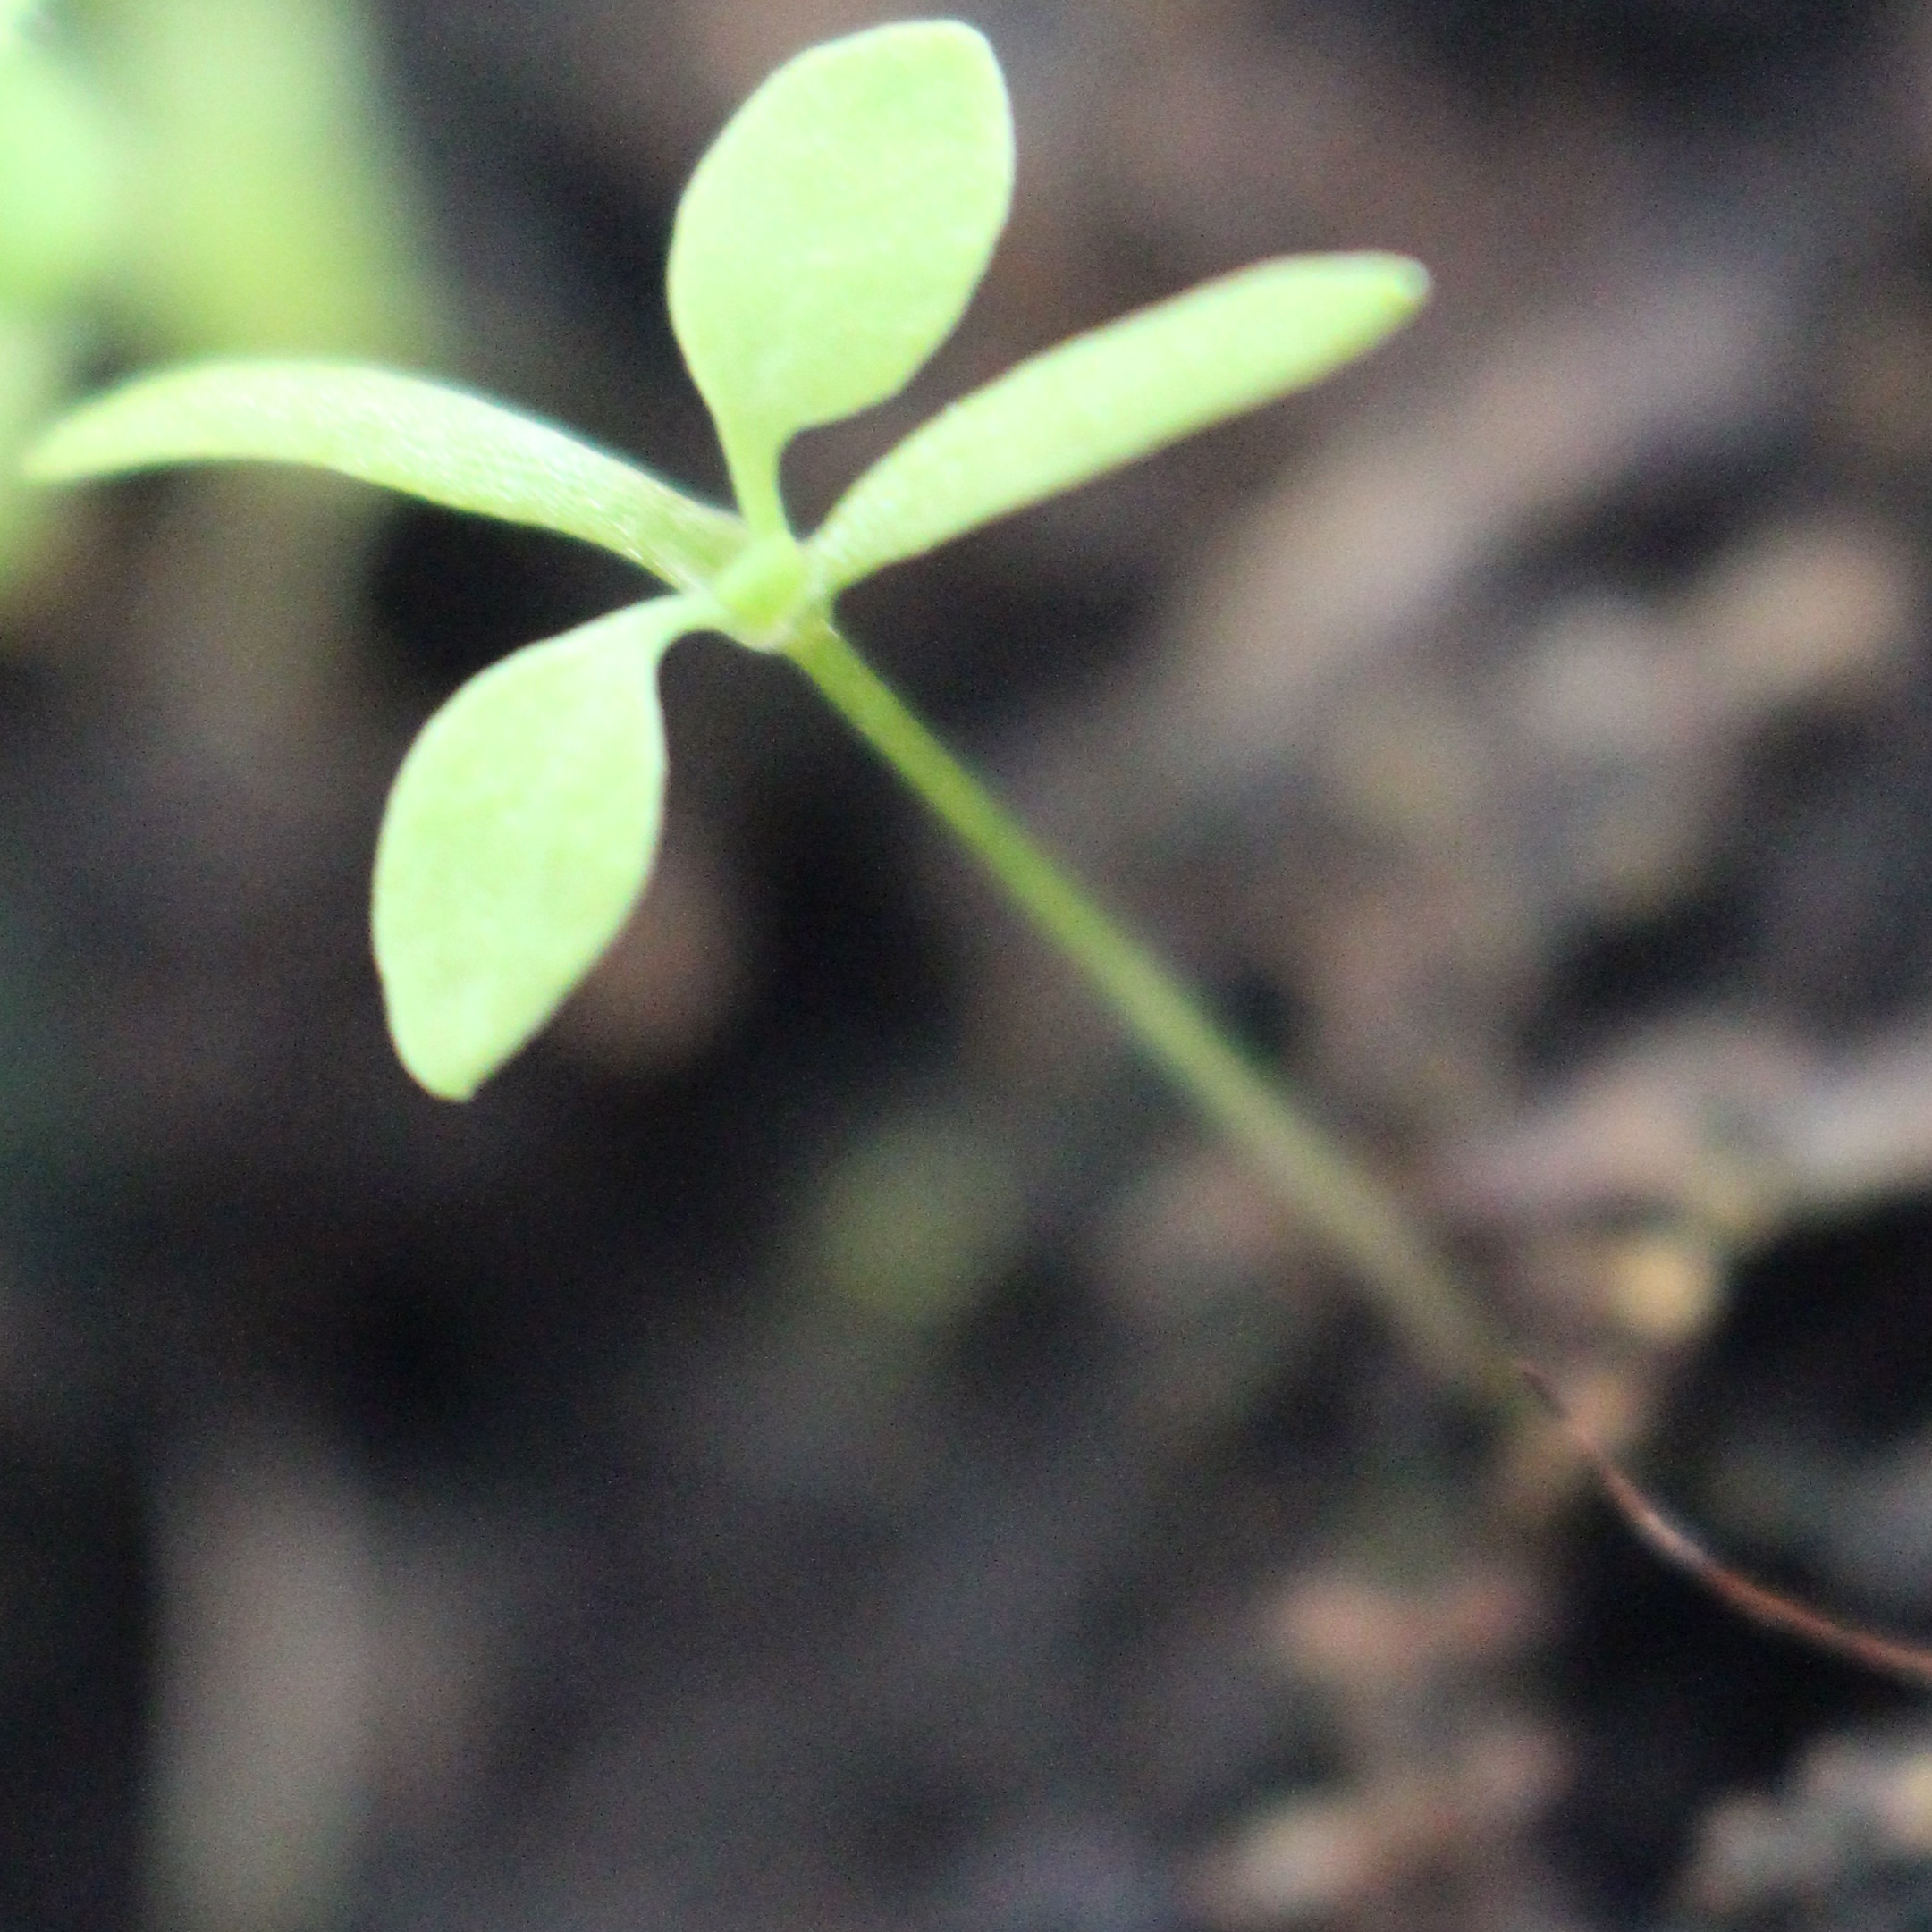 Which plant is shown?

Papaver rhoeas
